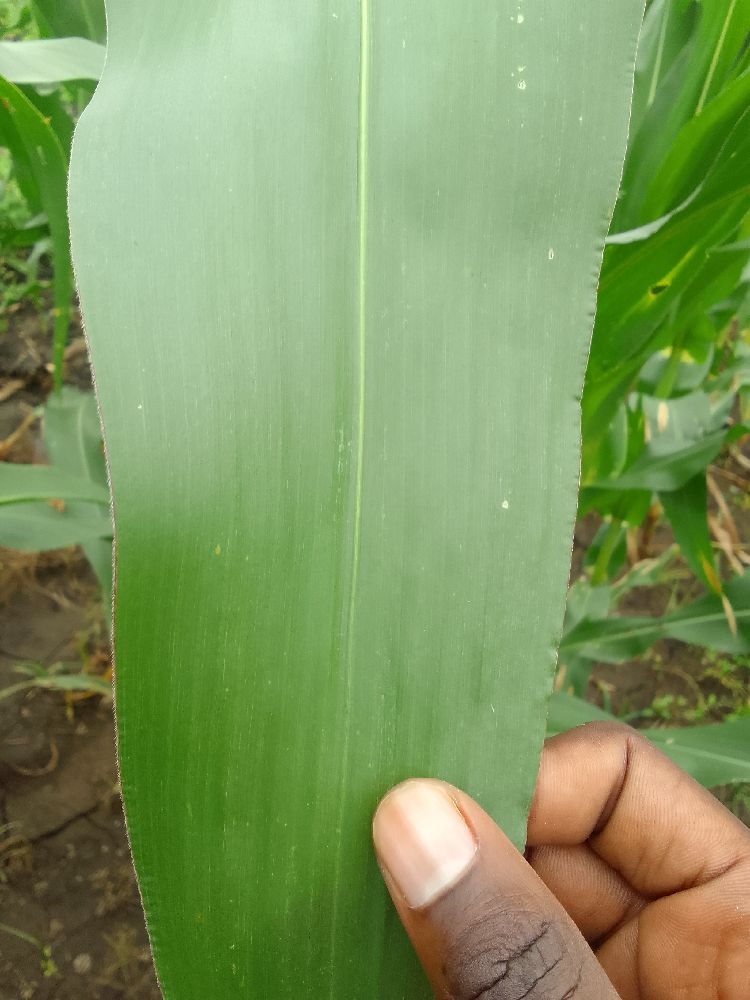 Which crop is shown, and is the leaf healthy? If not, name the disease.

maize, healthy
